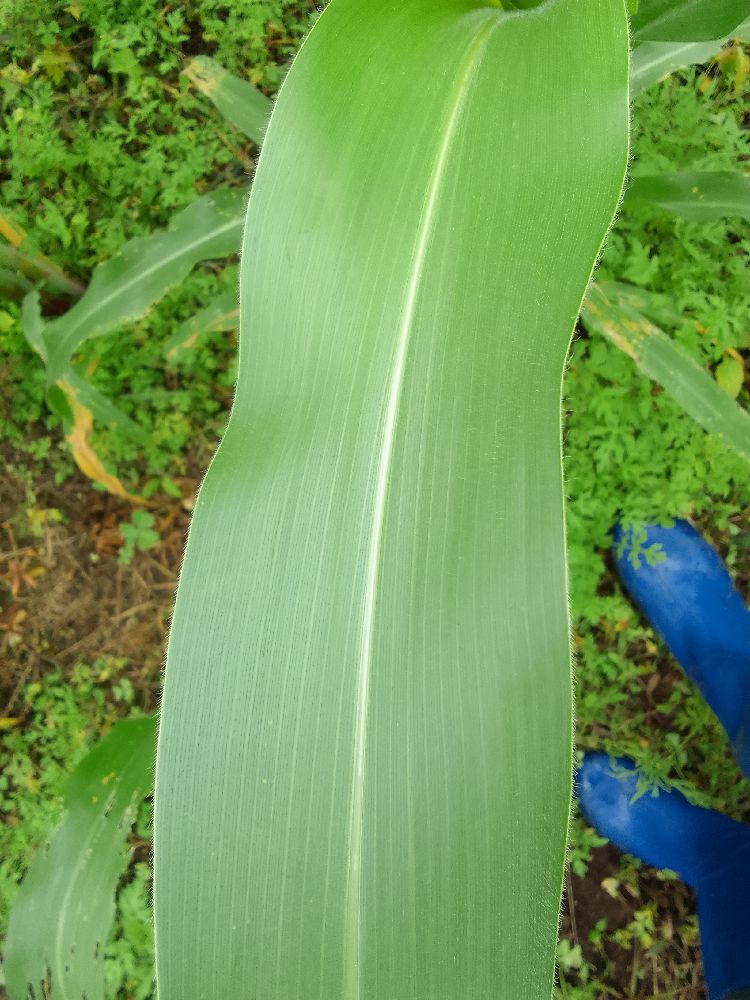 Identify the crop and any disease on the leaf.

maize, healthy
